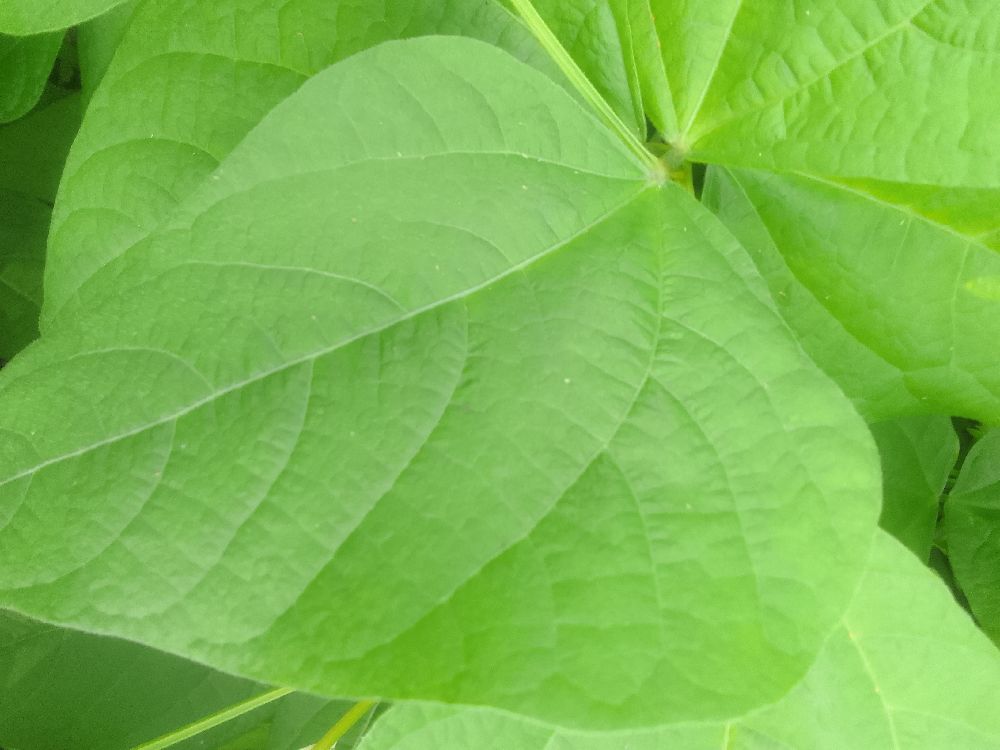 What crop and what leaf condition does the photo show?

common bean, healthy
